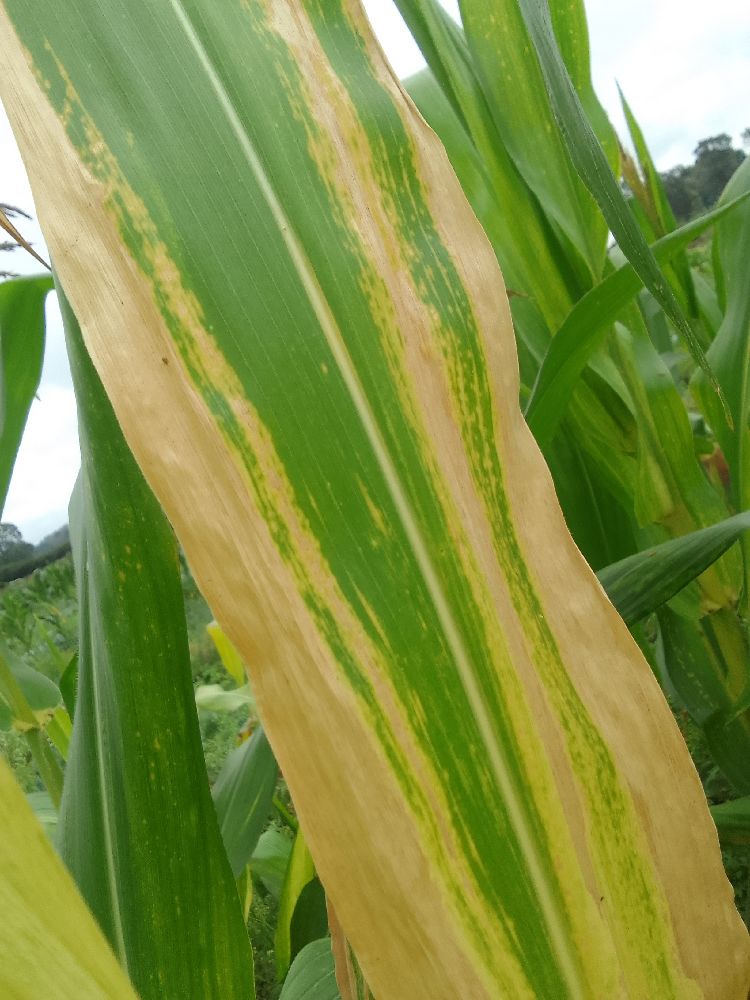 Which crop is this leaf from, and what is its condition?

maize, maize lethal necrosis
